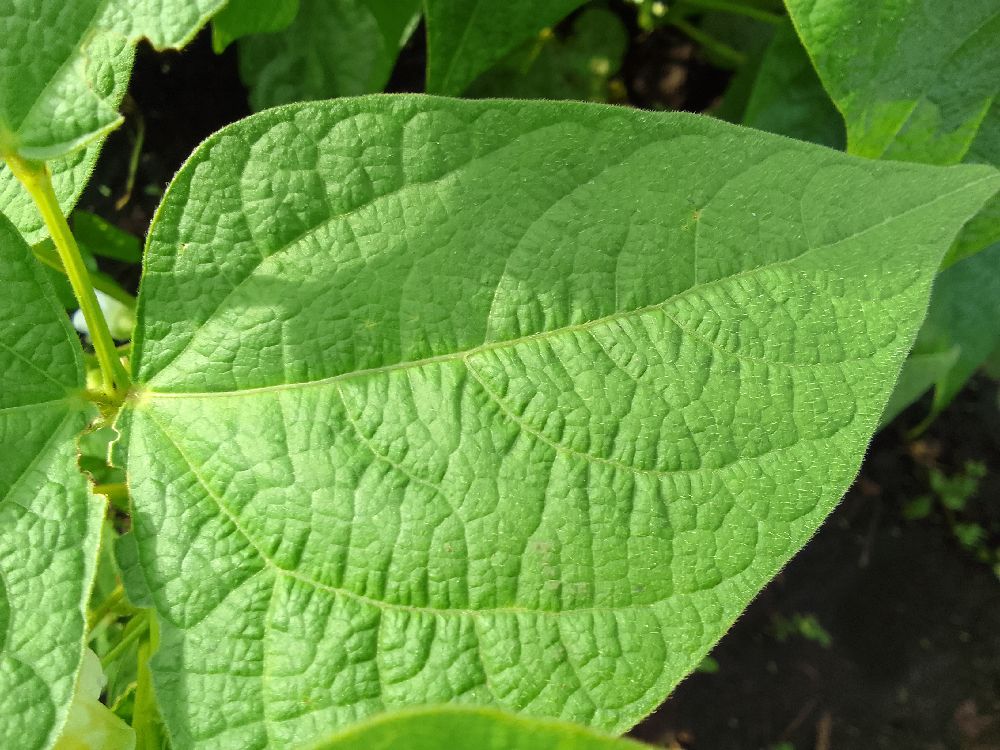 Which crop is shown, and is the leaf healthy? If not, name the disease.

common bean, healthy
